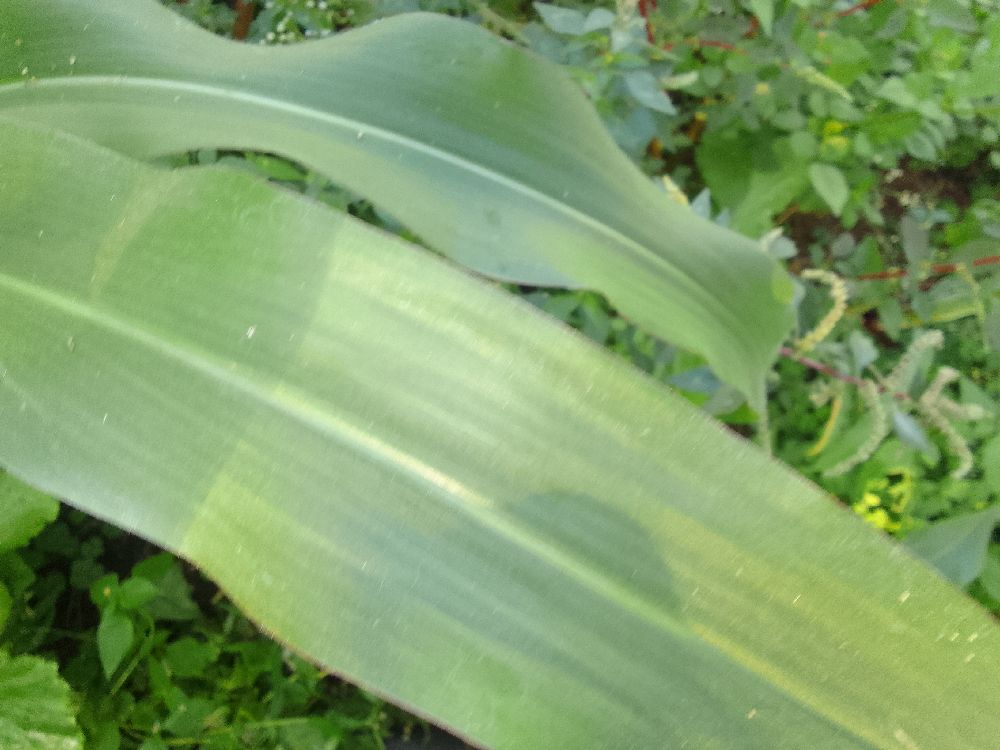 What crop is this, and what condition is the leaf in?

maize, healthy
